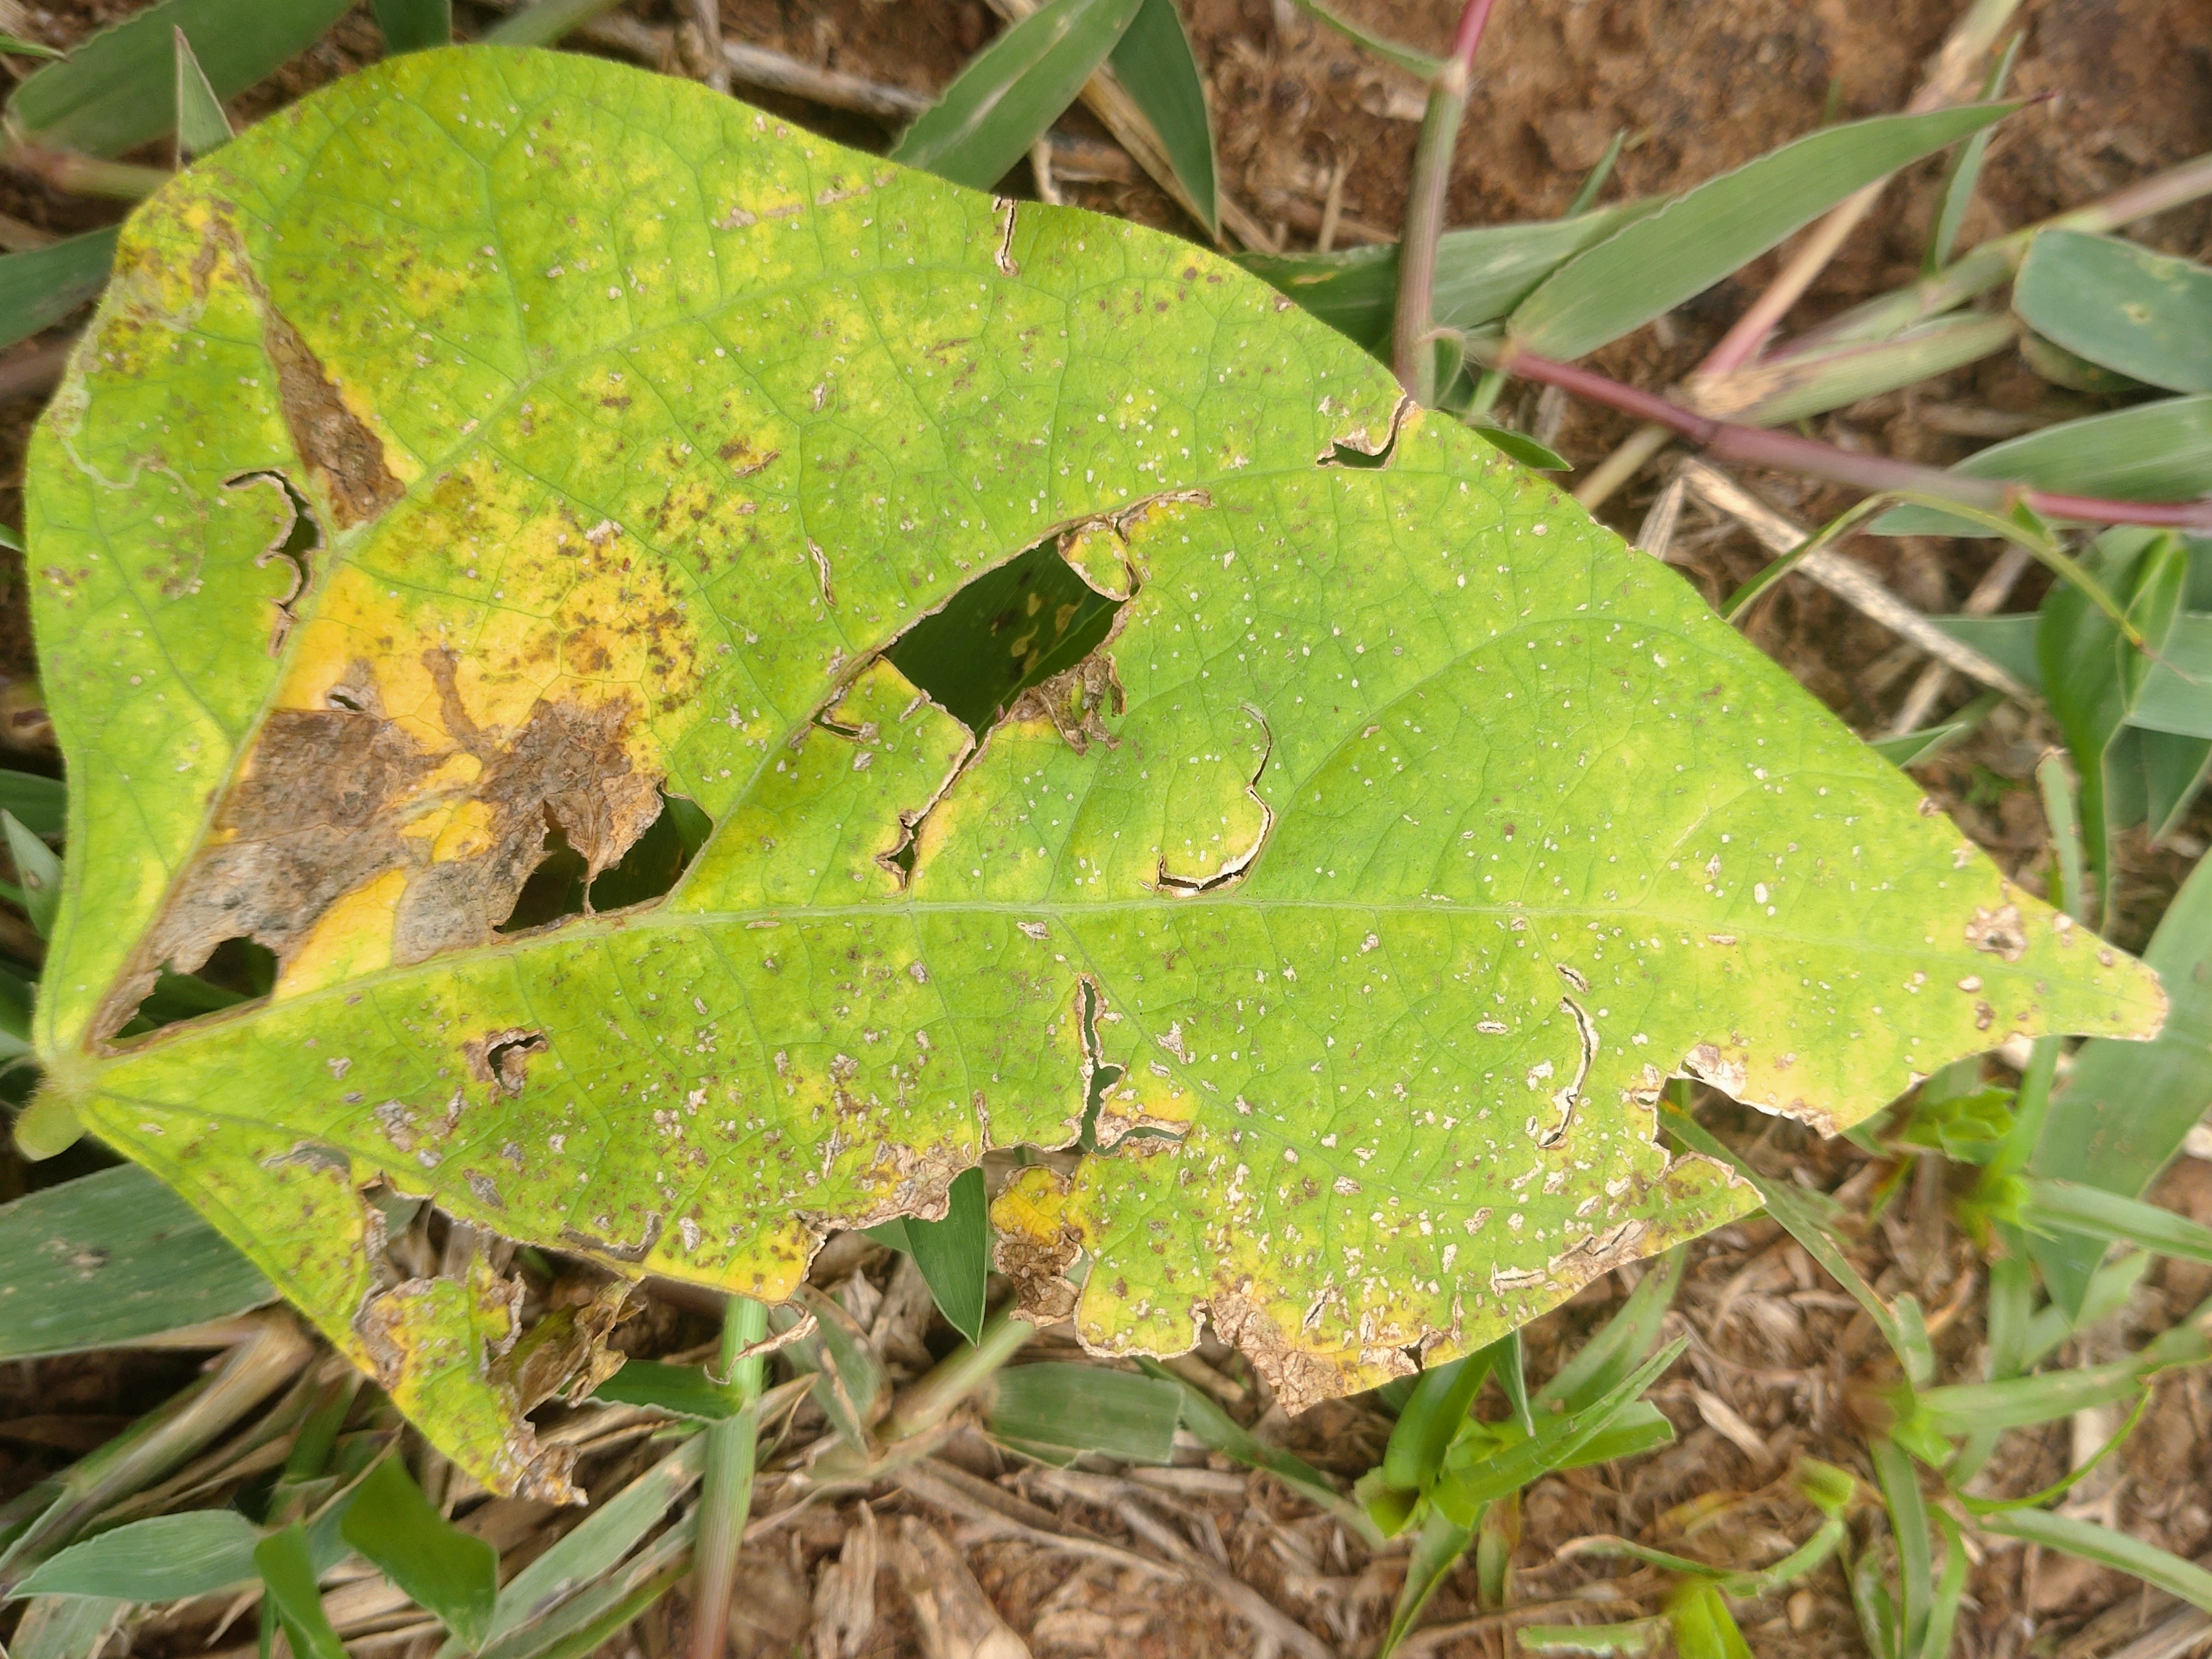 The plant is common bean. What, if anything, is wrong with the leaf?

rust
